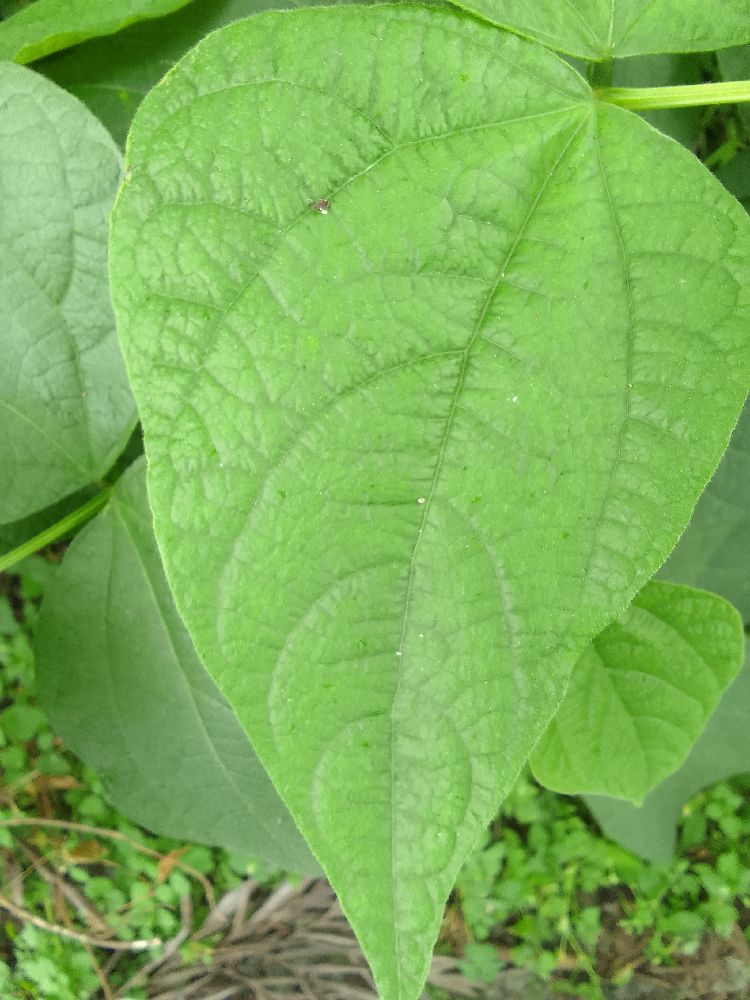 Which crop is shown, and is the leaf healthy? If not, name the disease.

common bean, healthy
